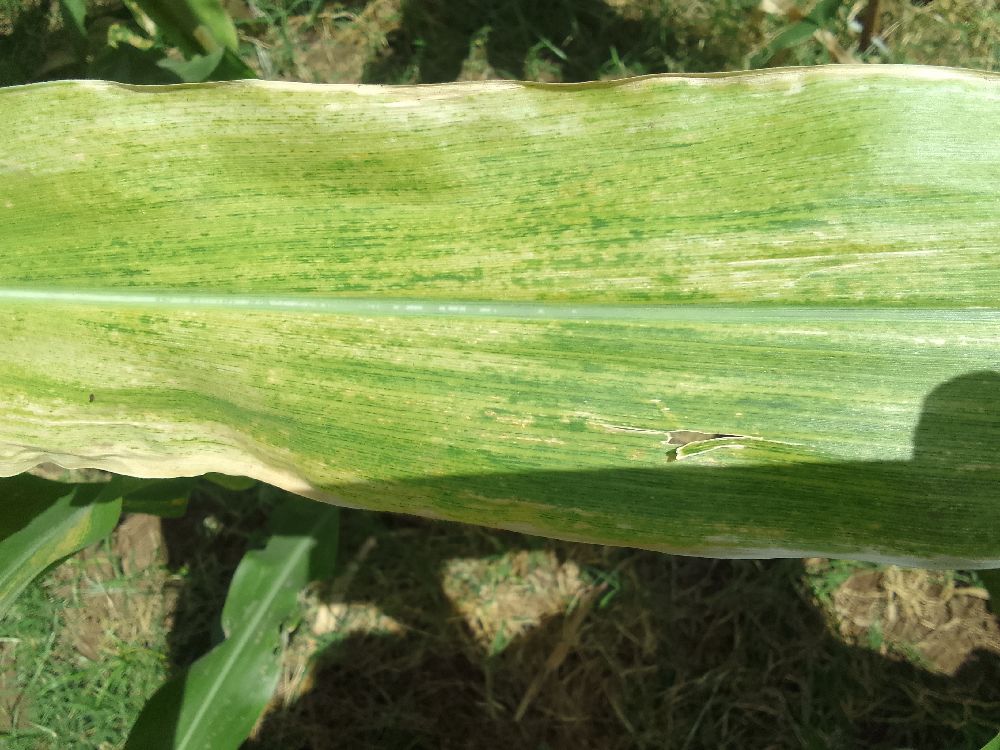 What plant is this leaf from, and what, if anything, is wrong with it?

maize, maize lethal necrosis
